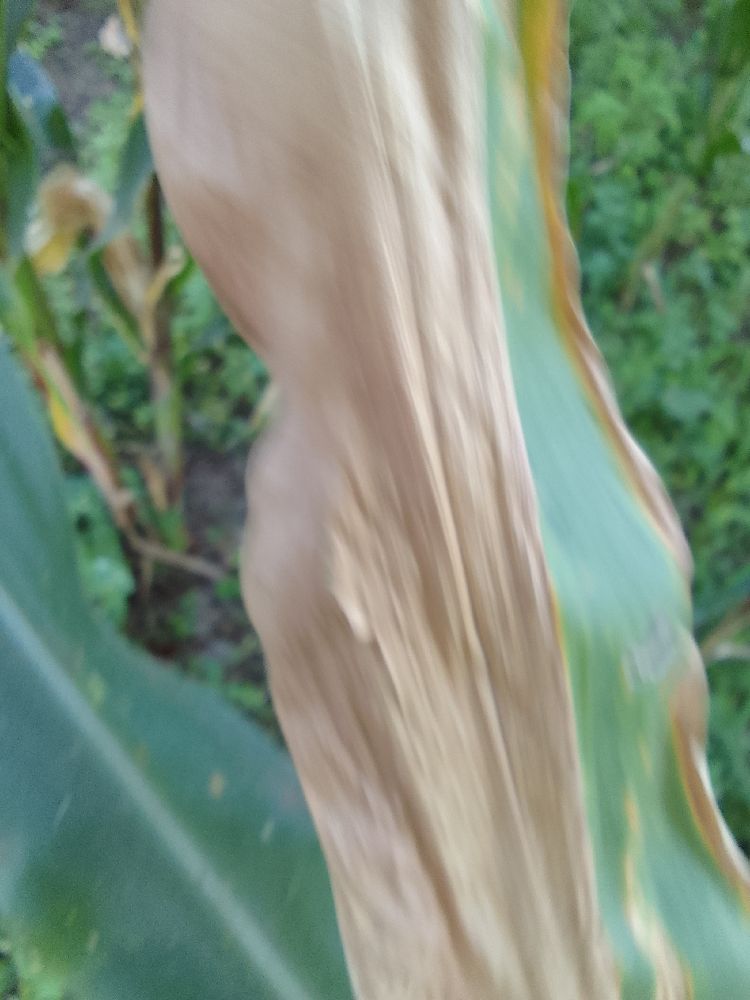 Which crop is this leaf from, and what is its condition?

maize, maize lethal necrosis
